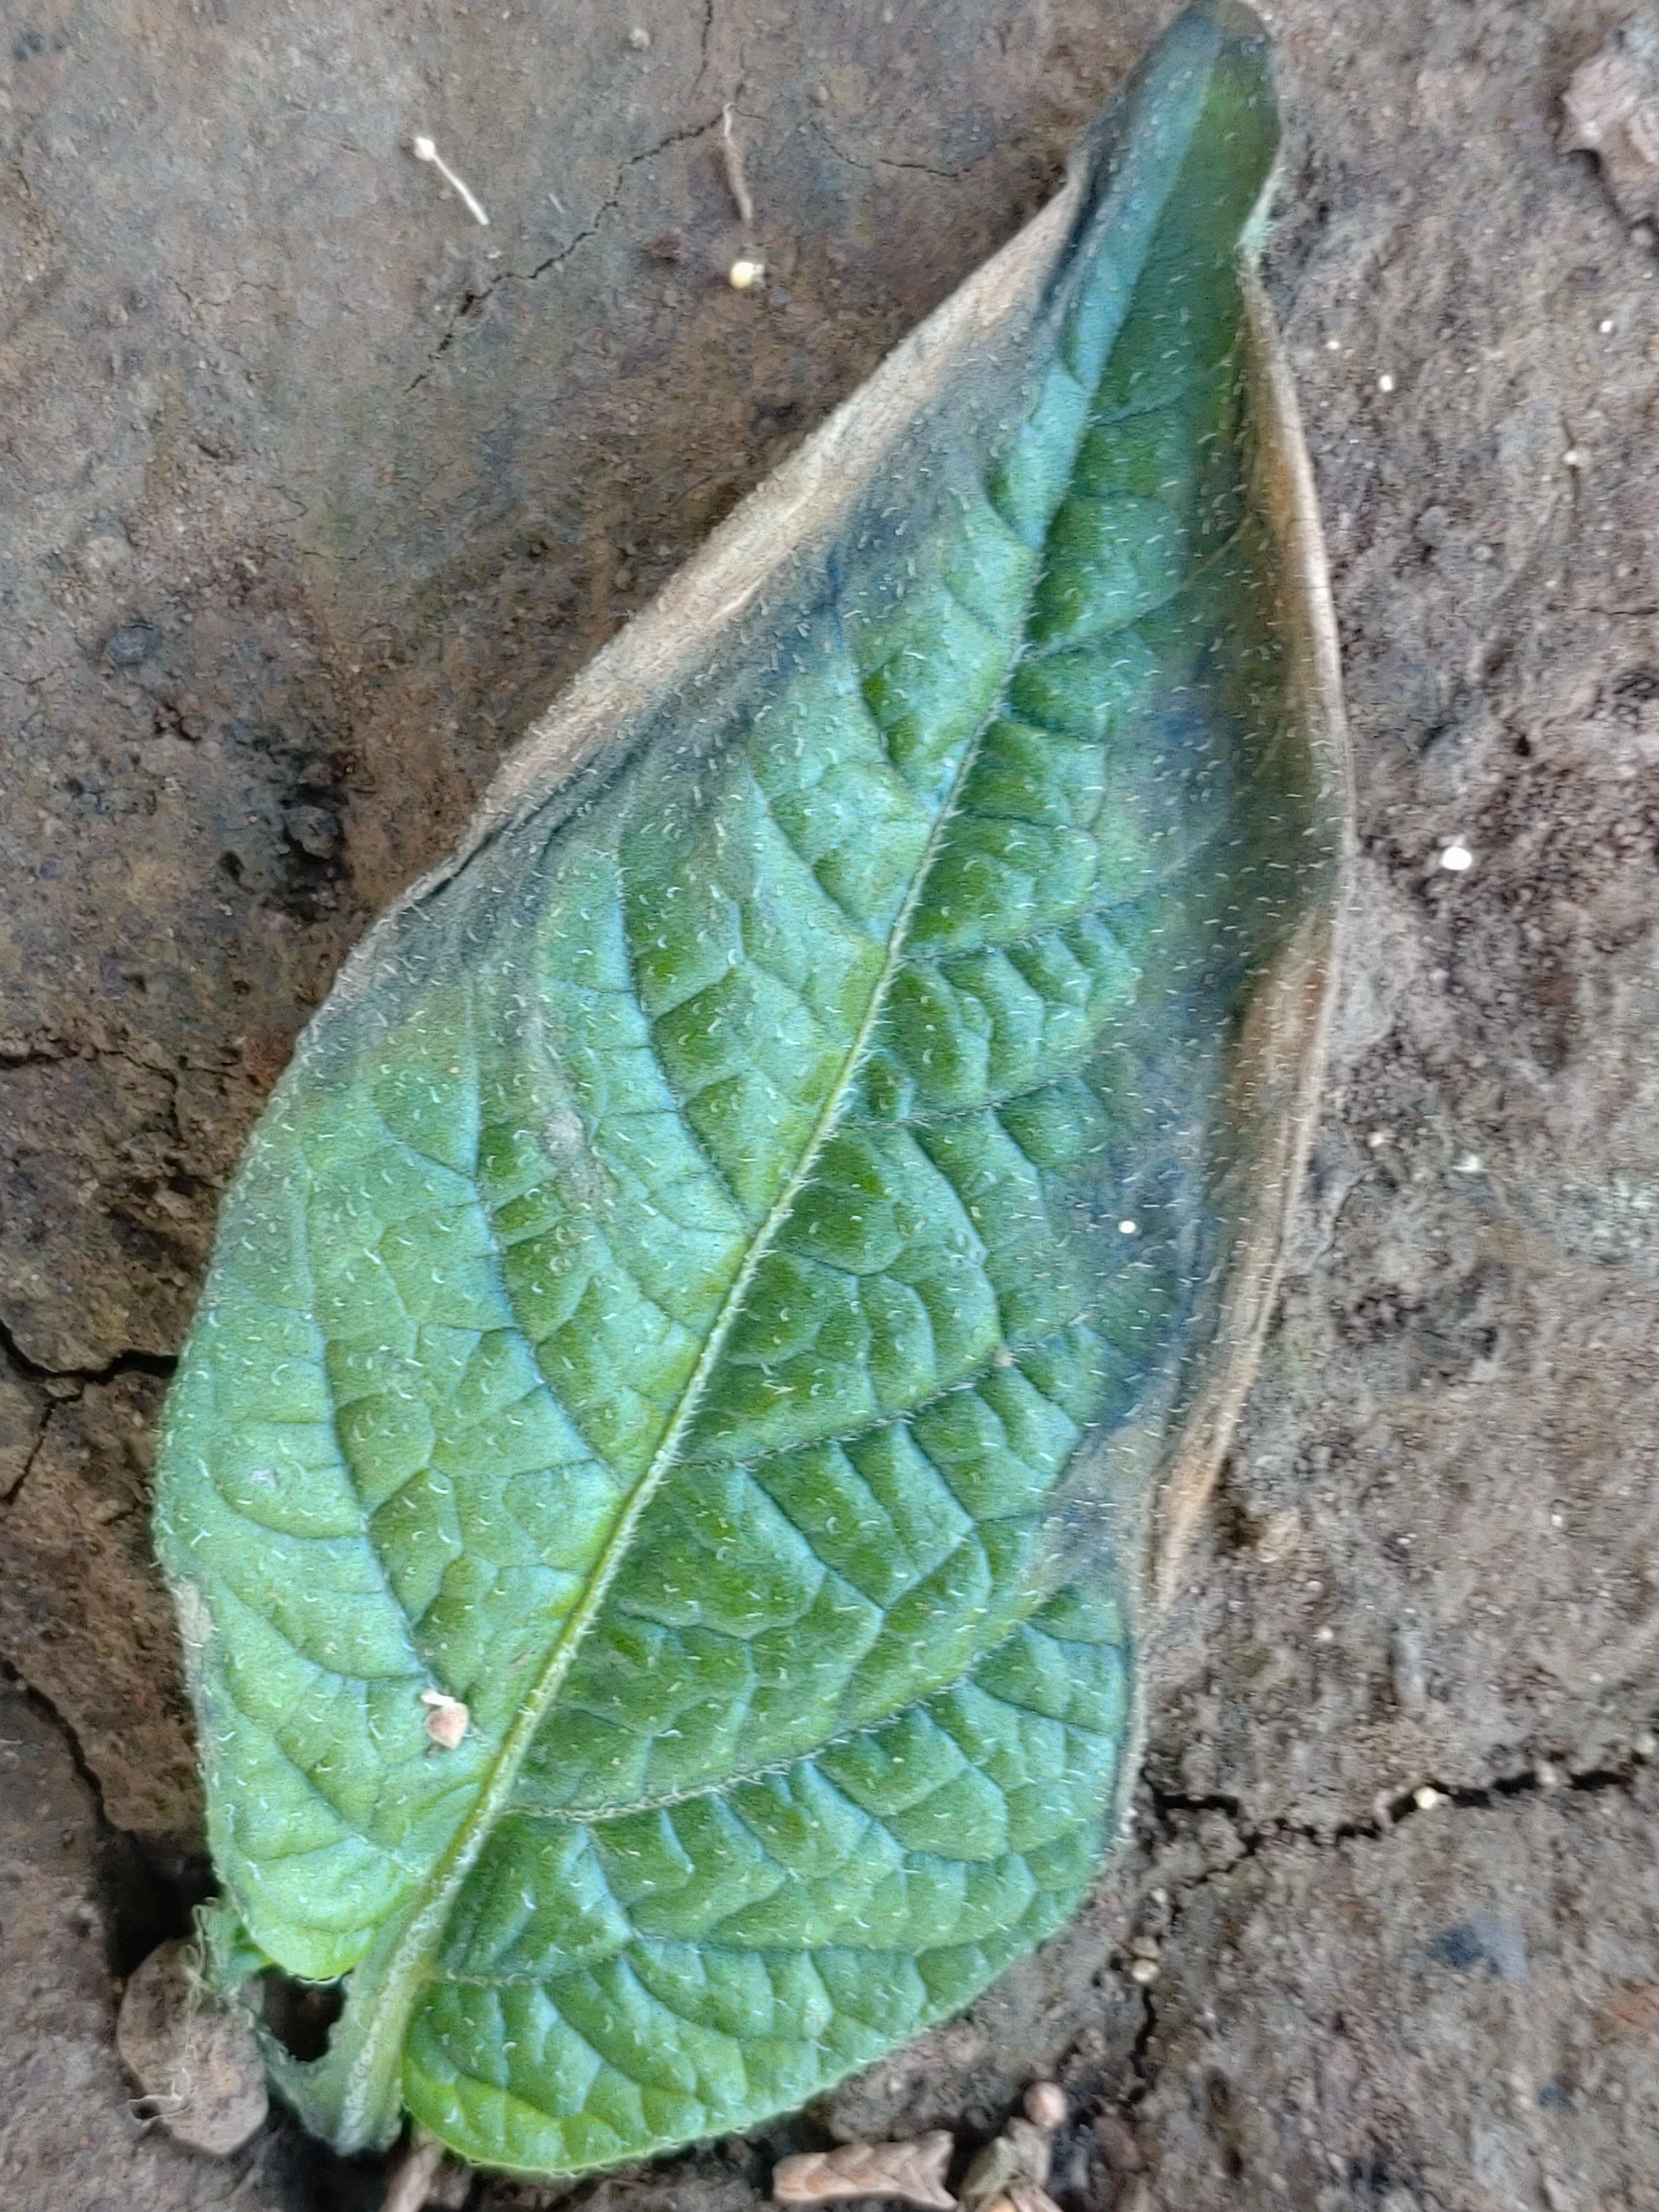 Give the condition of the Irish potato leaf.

early blight
